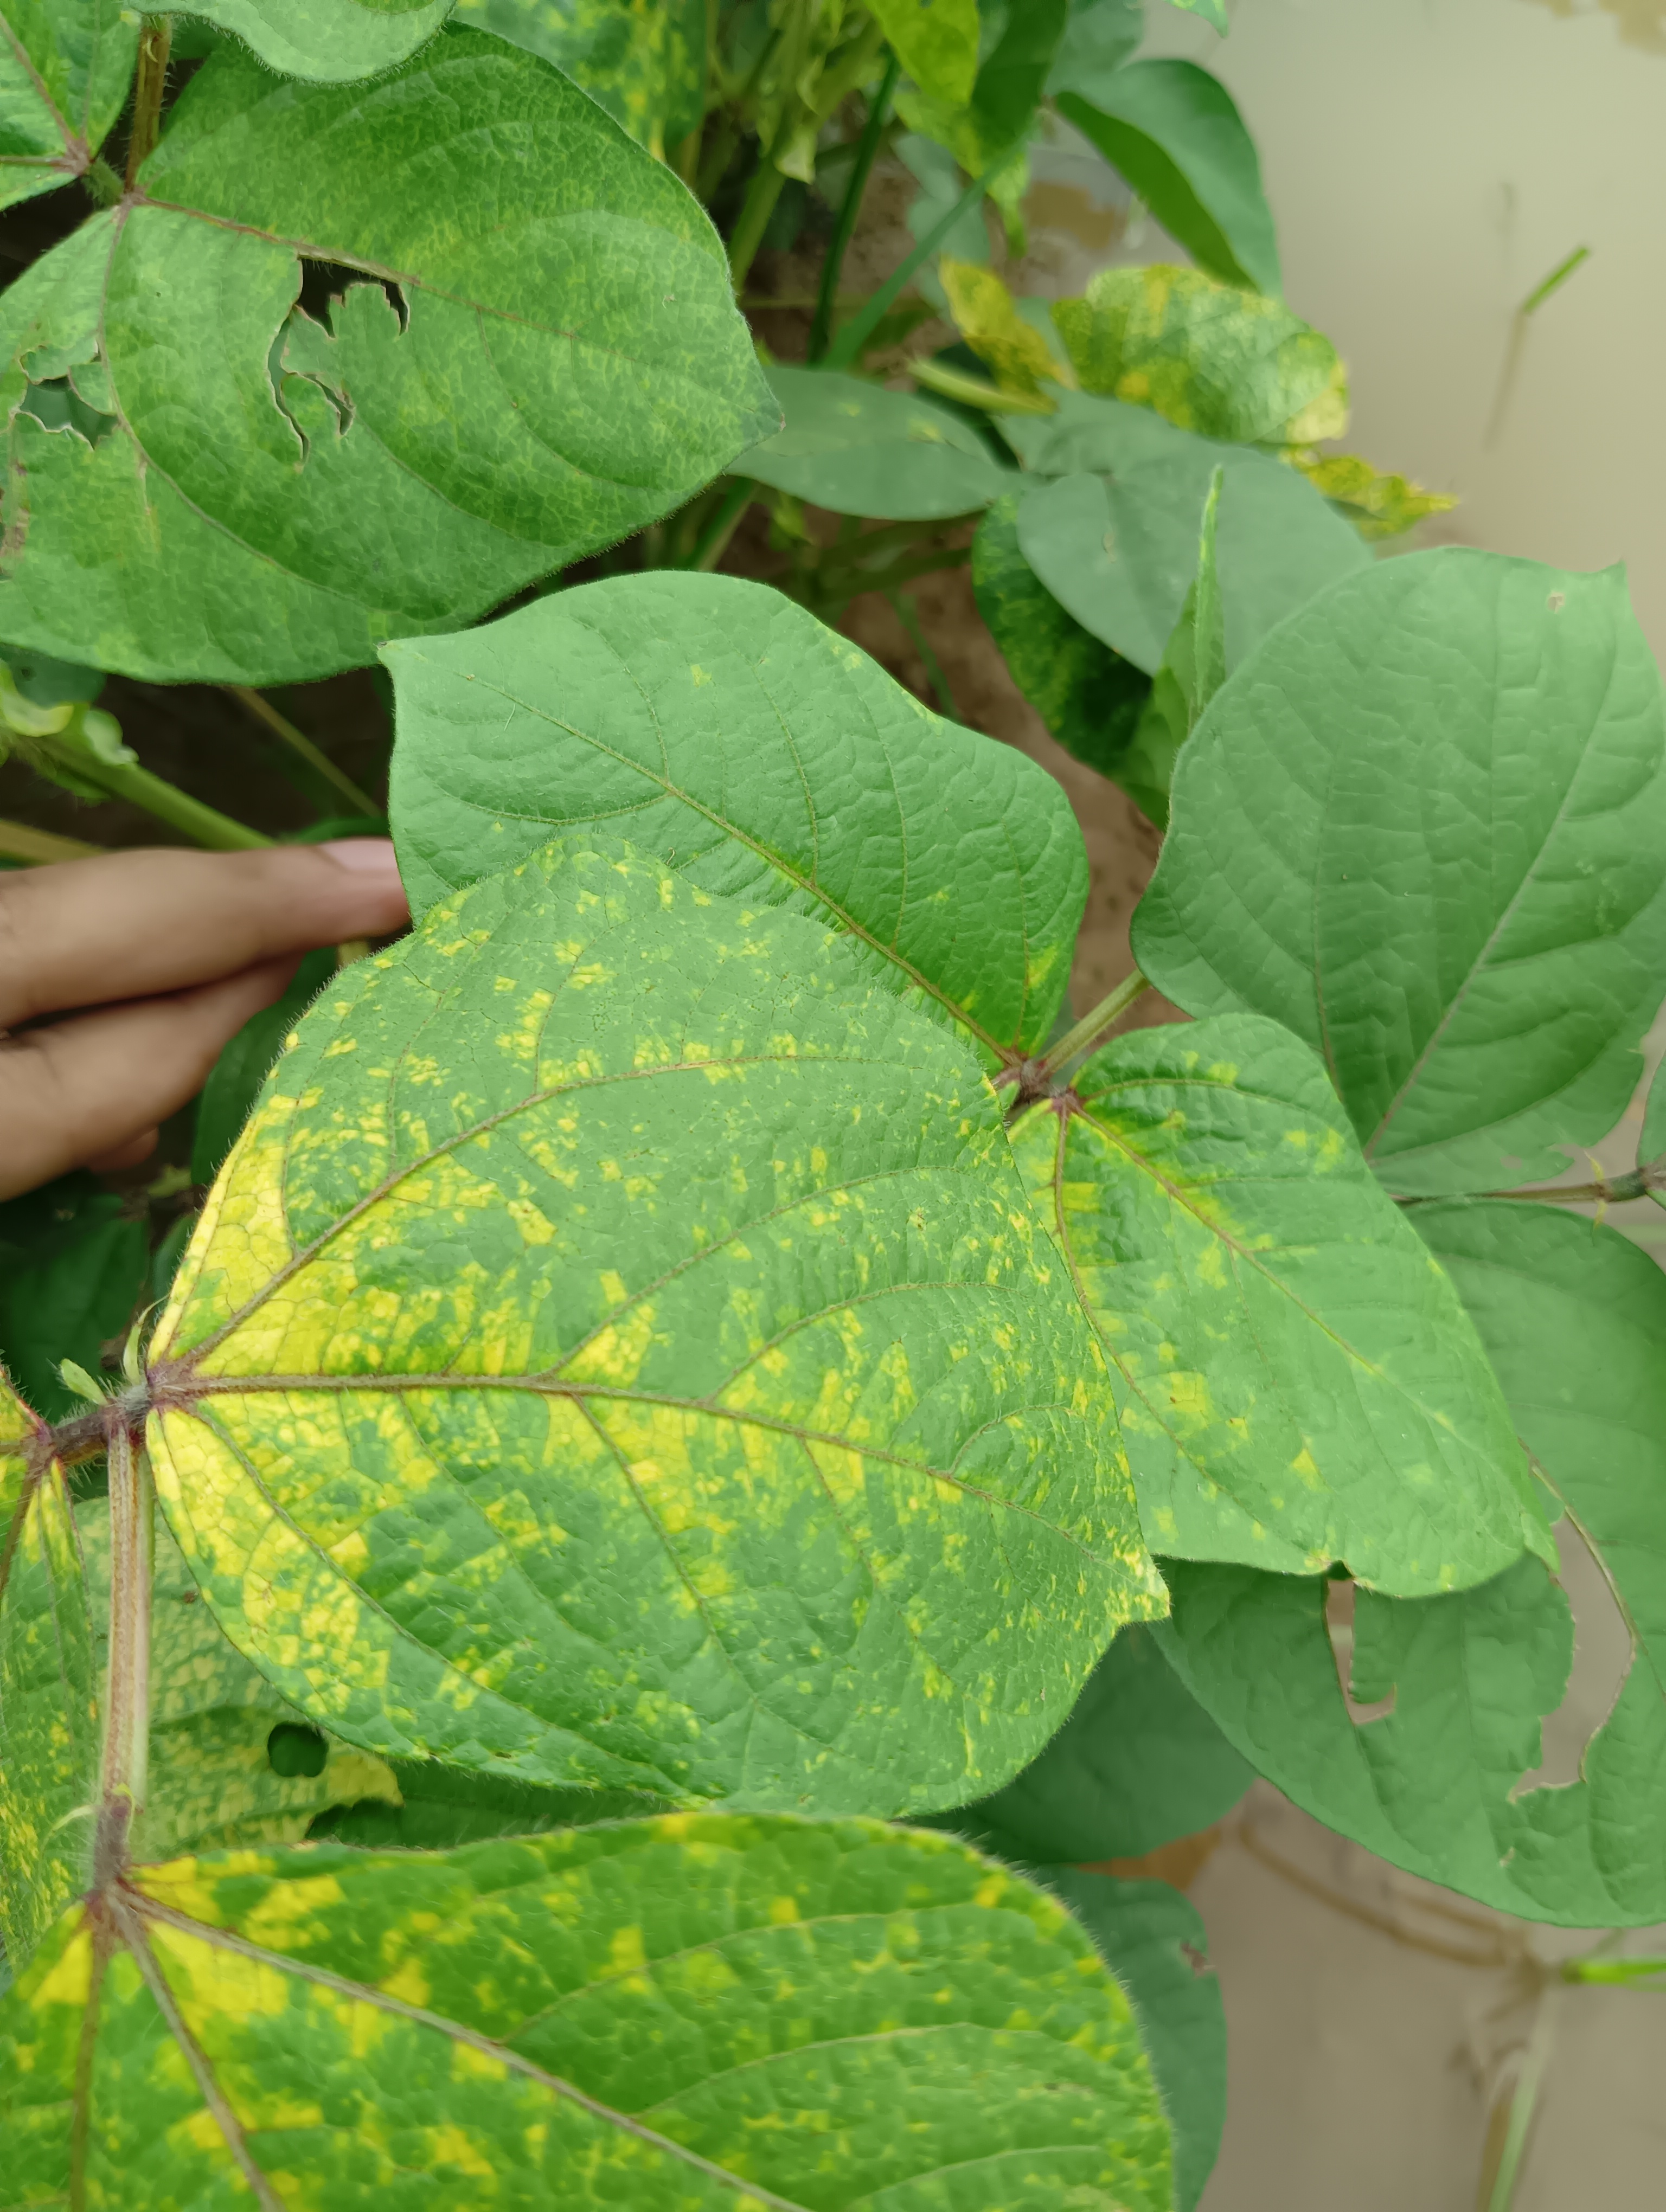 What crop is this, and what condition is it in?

mungbean, yellow mosaic
